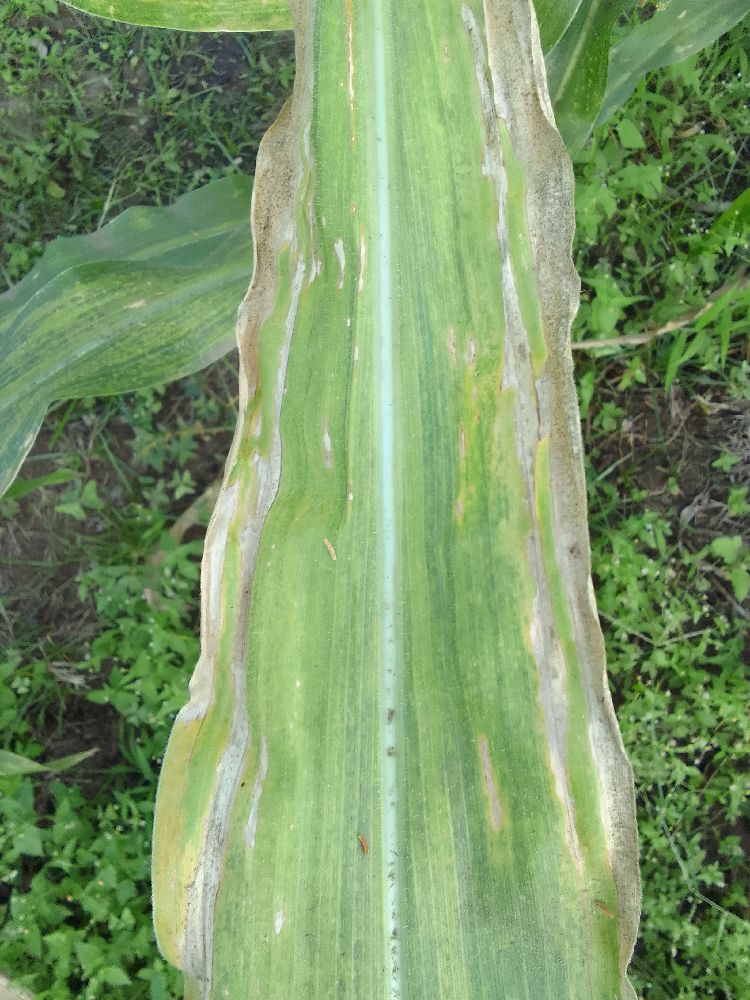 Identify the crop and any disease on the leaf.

maize, maize lethal necrosis
